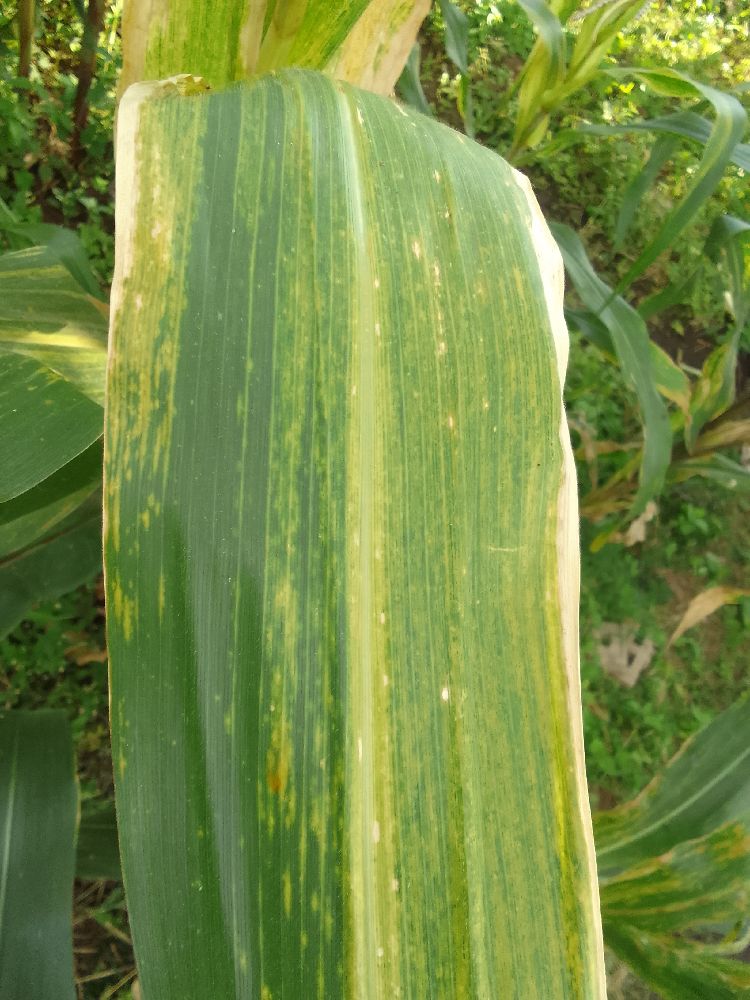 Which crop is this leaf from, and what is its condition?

maize, maize lethal necrosis
